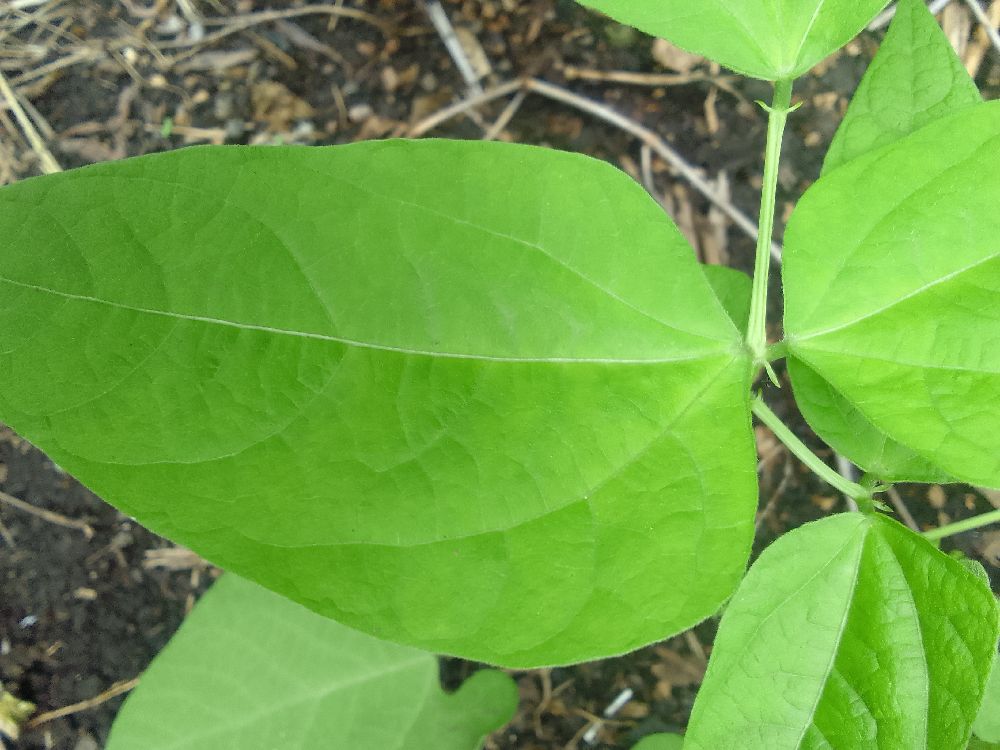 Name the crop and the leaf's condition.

common bean, healthy
